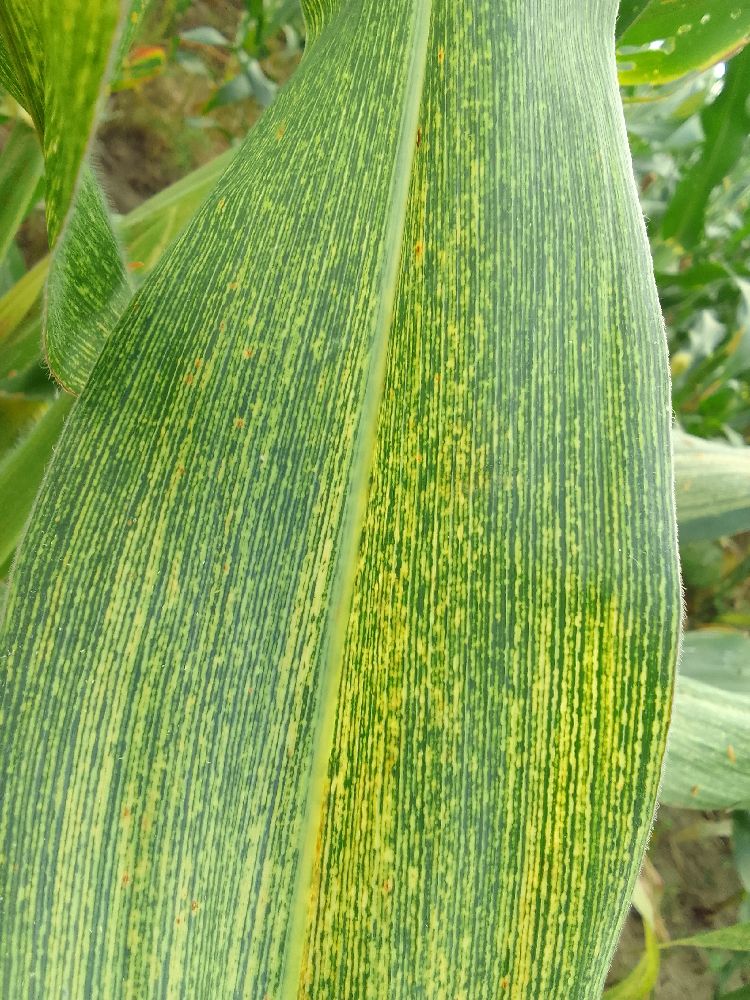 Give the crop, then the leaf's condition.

maize, maize streak virus
